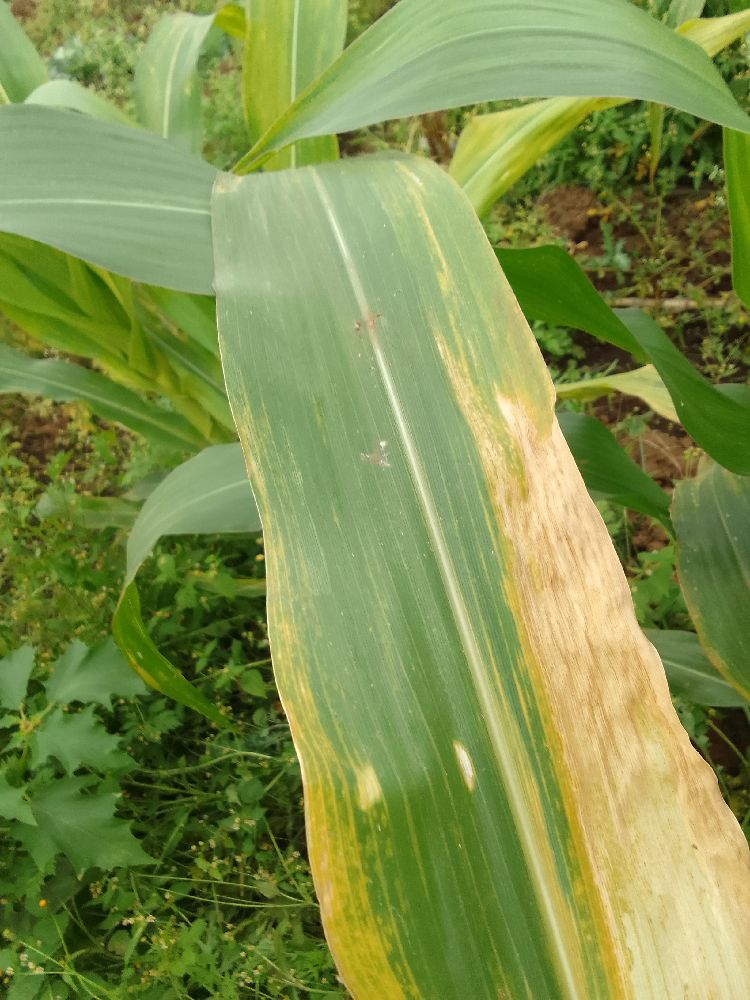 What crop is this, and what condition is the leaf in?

maize, maize lethal necrosis
